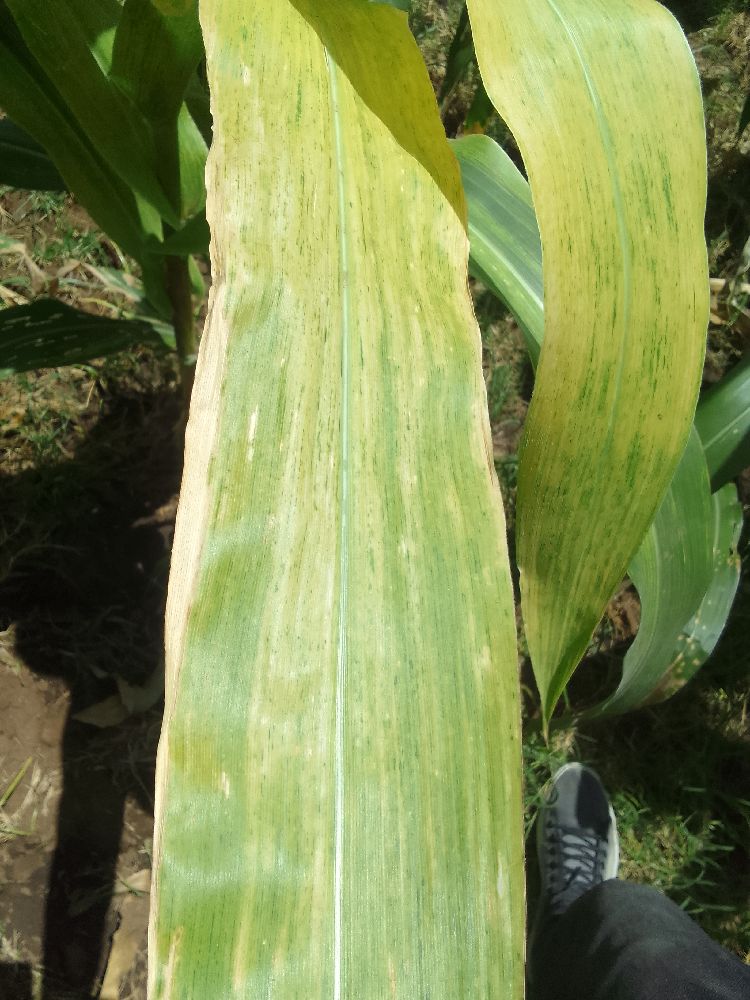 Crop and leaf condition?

maize, maize lethal necrosis
